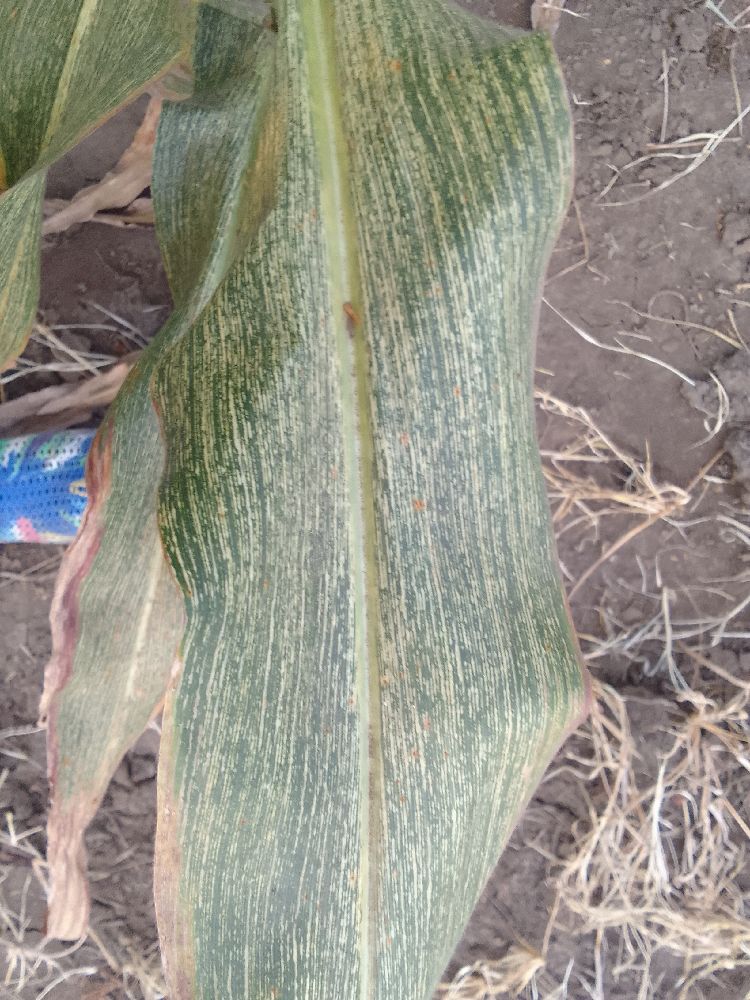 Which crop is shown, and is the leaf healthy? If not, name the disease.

maize, maize streak virus
